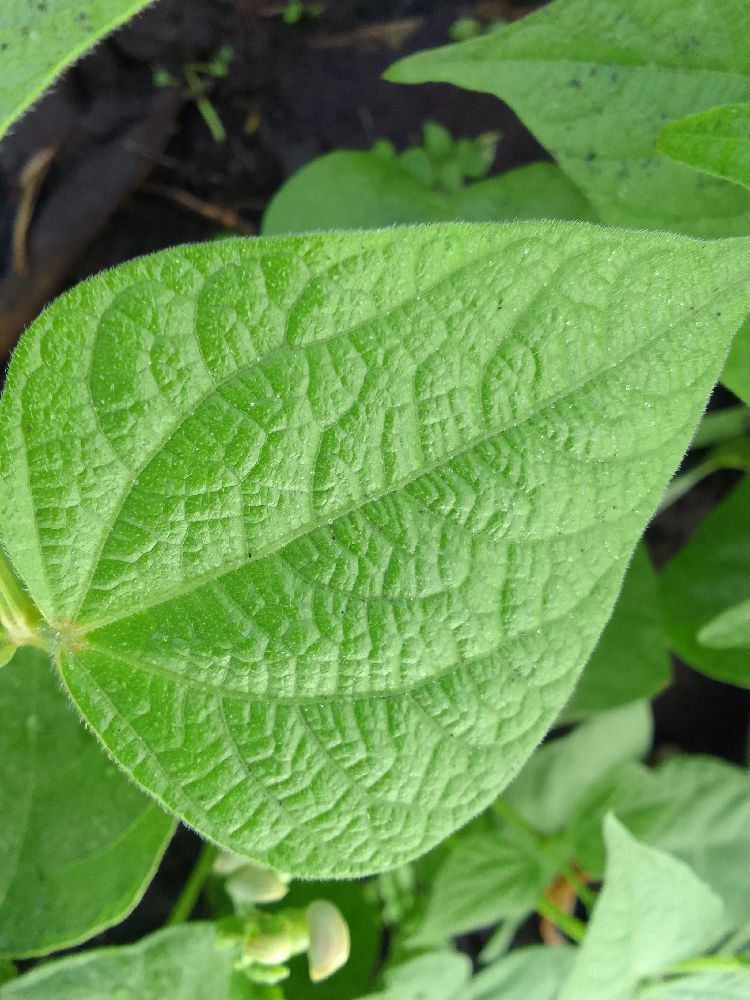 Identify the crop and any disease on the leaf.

common bean, healthy
